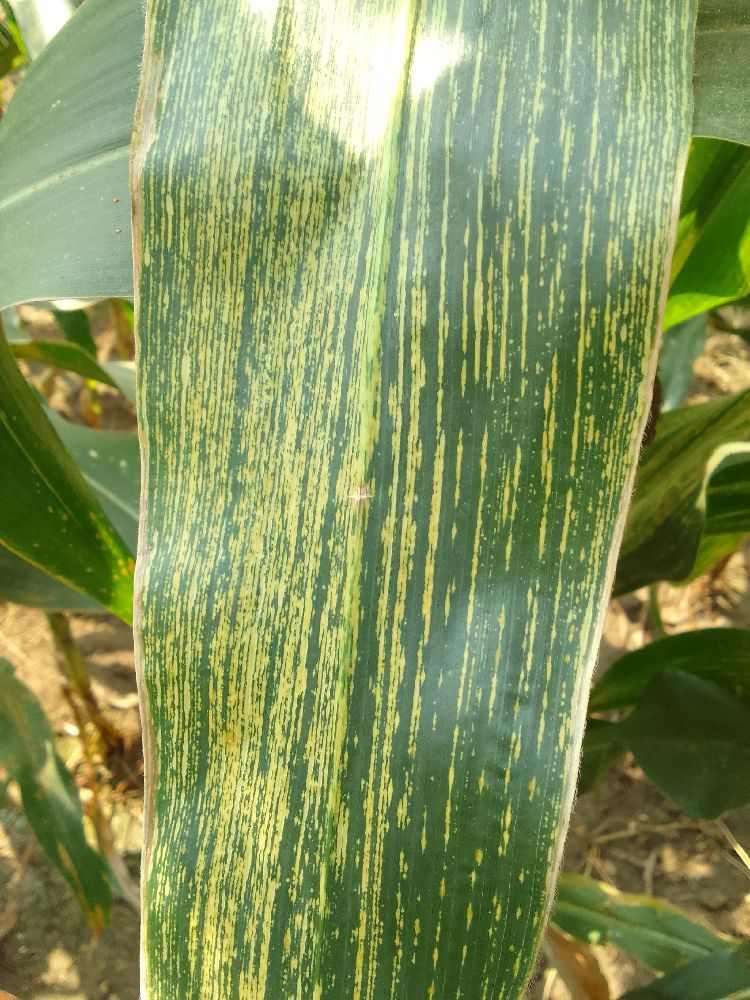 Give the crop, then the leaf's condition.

maize, maize streak virus
